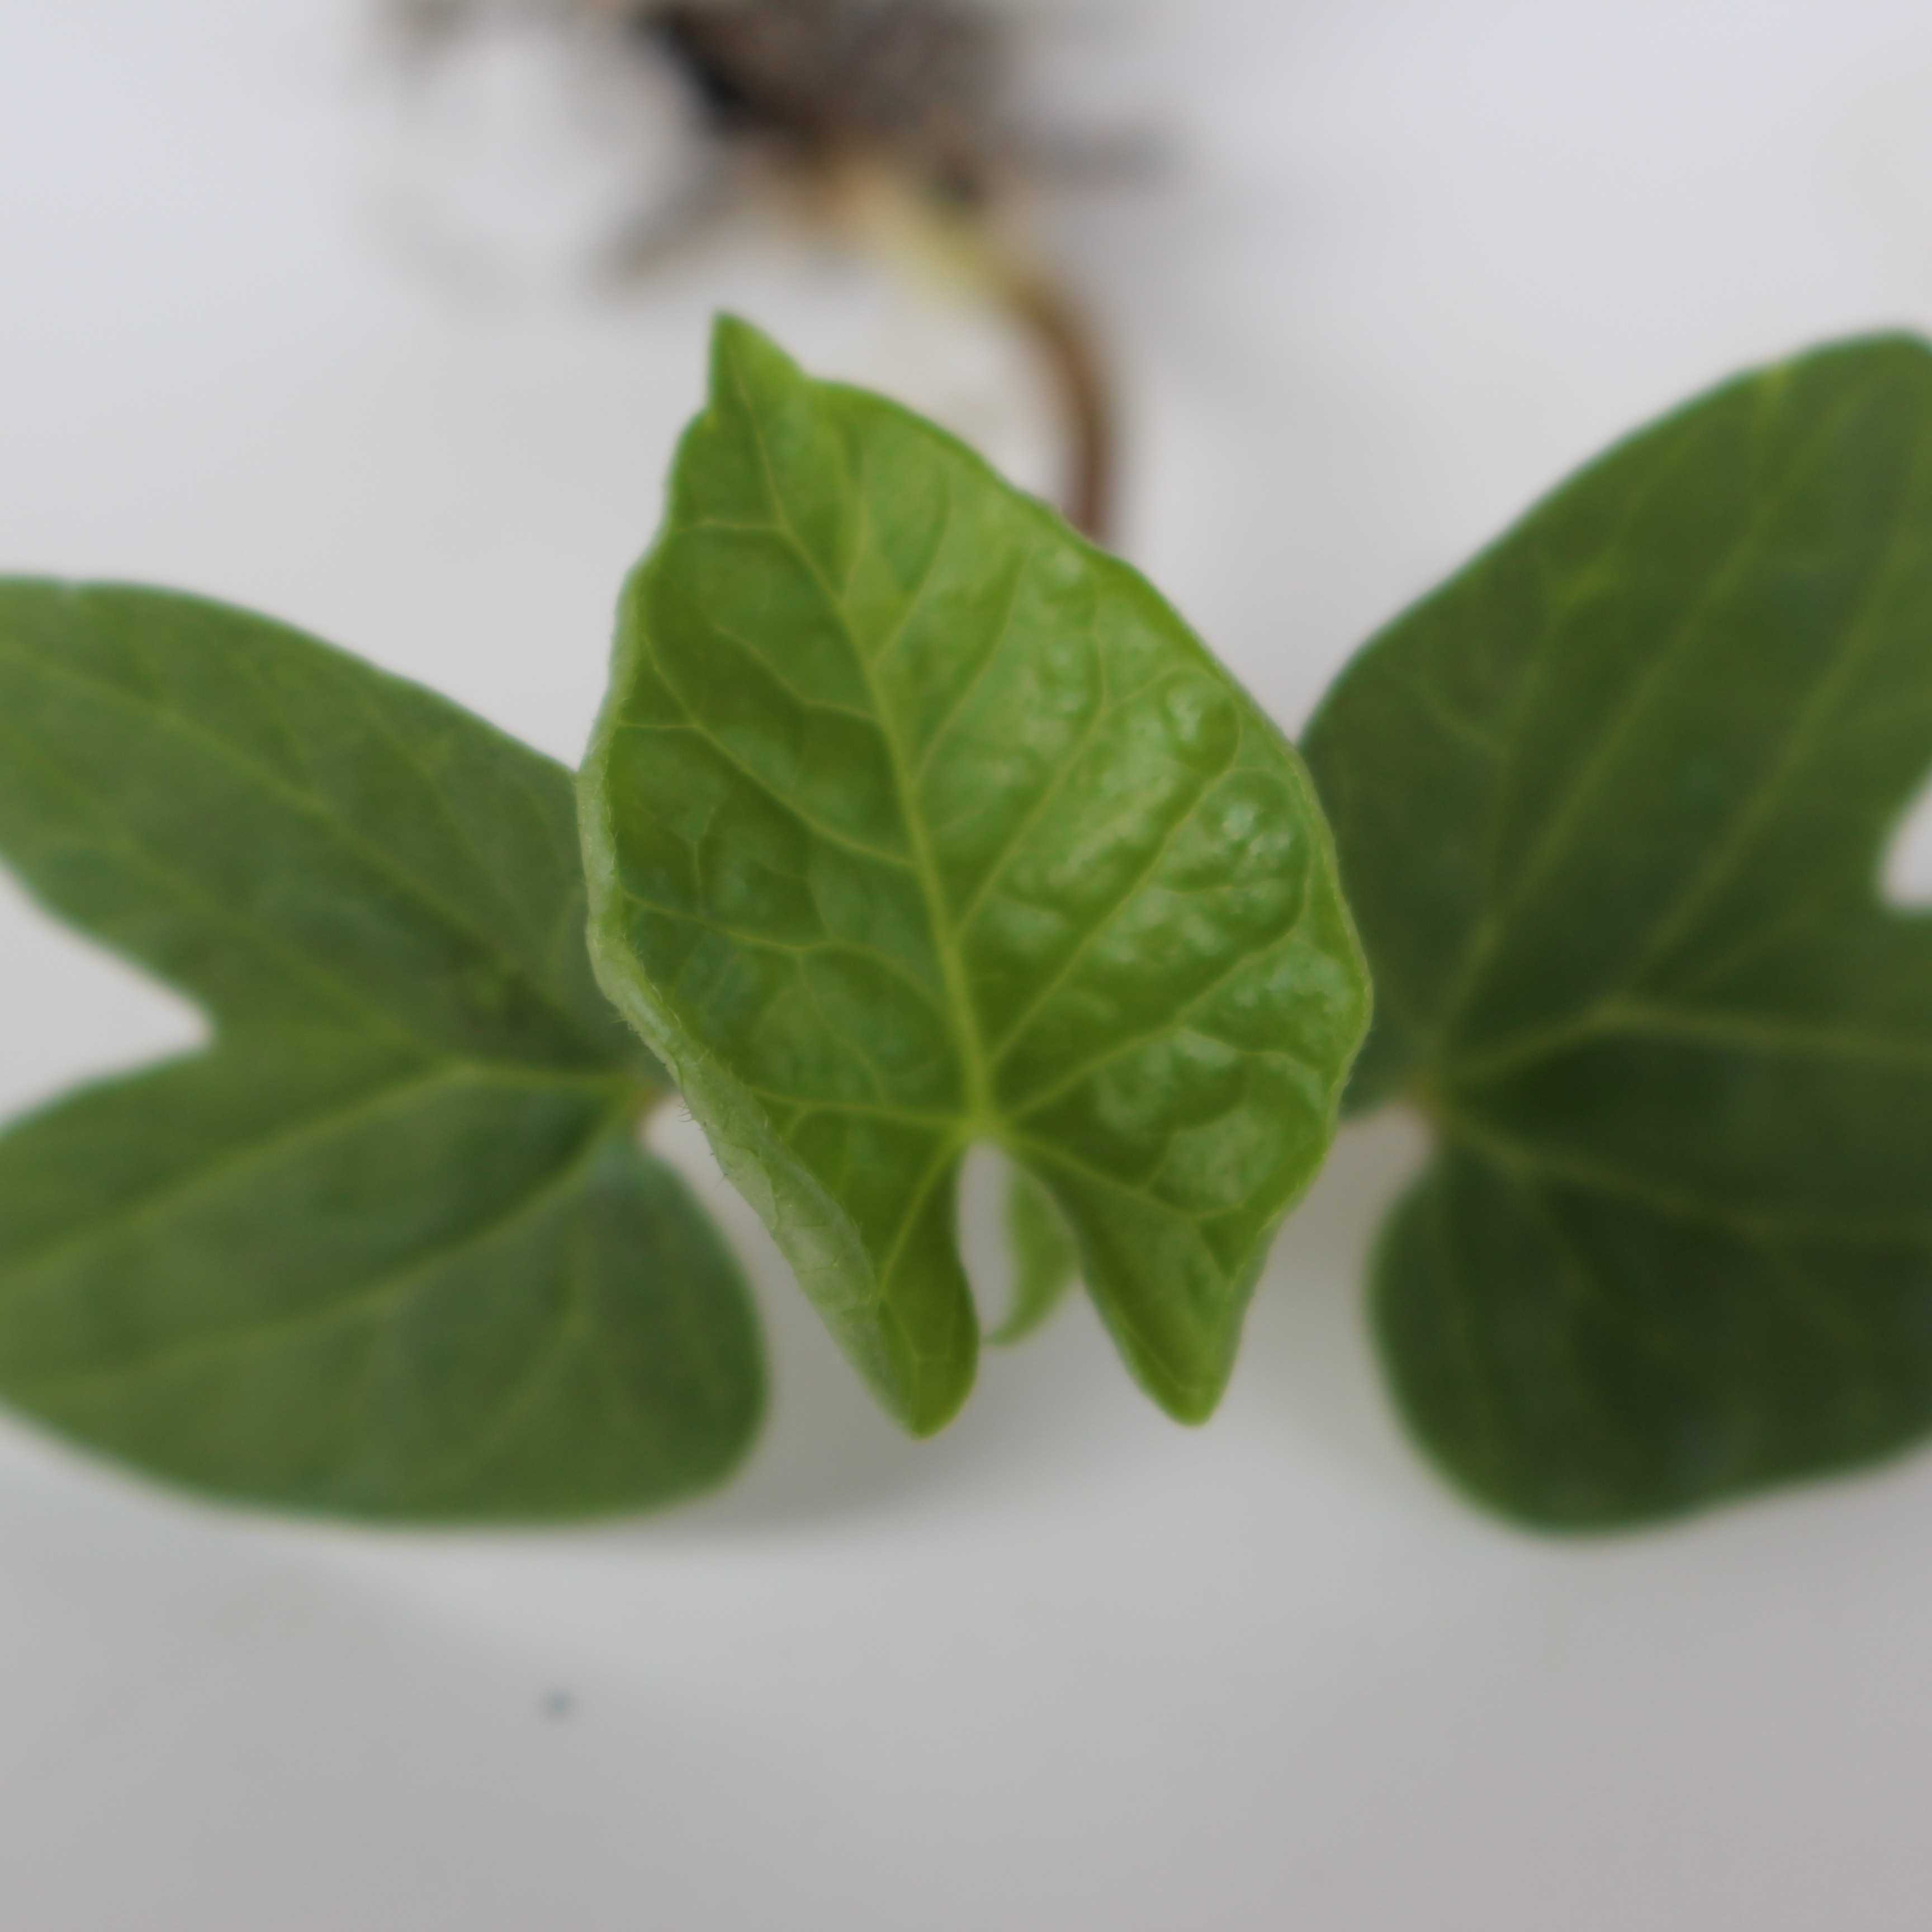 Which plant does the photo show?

Convolvulus arvensis
